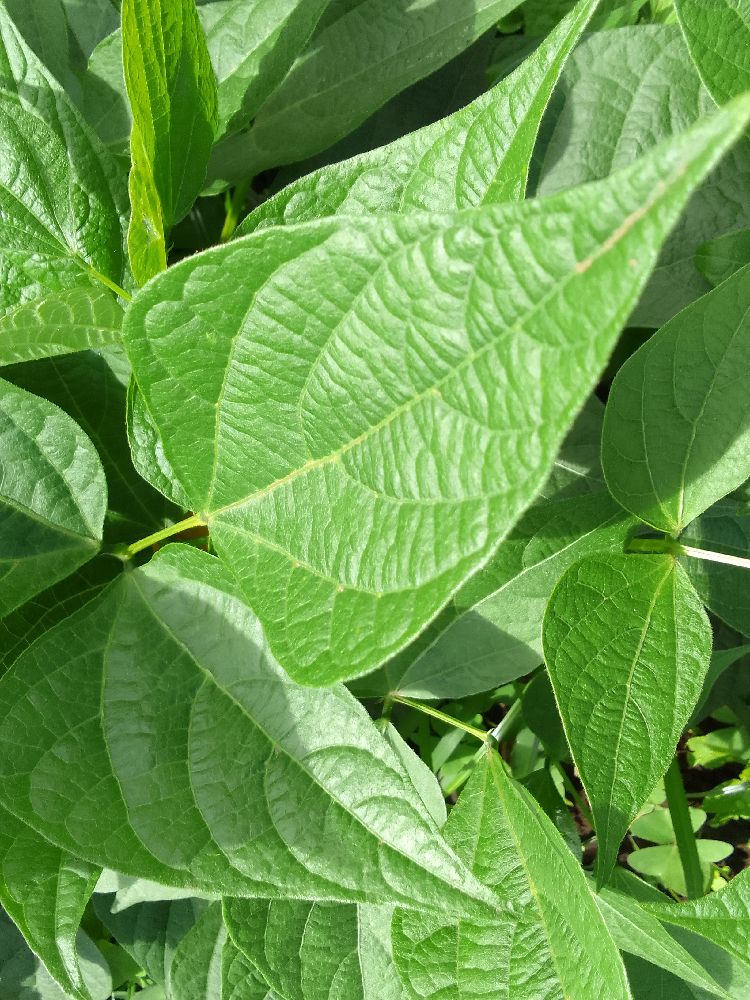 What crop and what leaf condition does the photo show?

common bean, healthy
